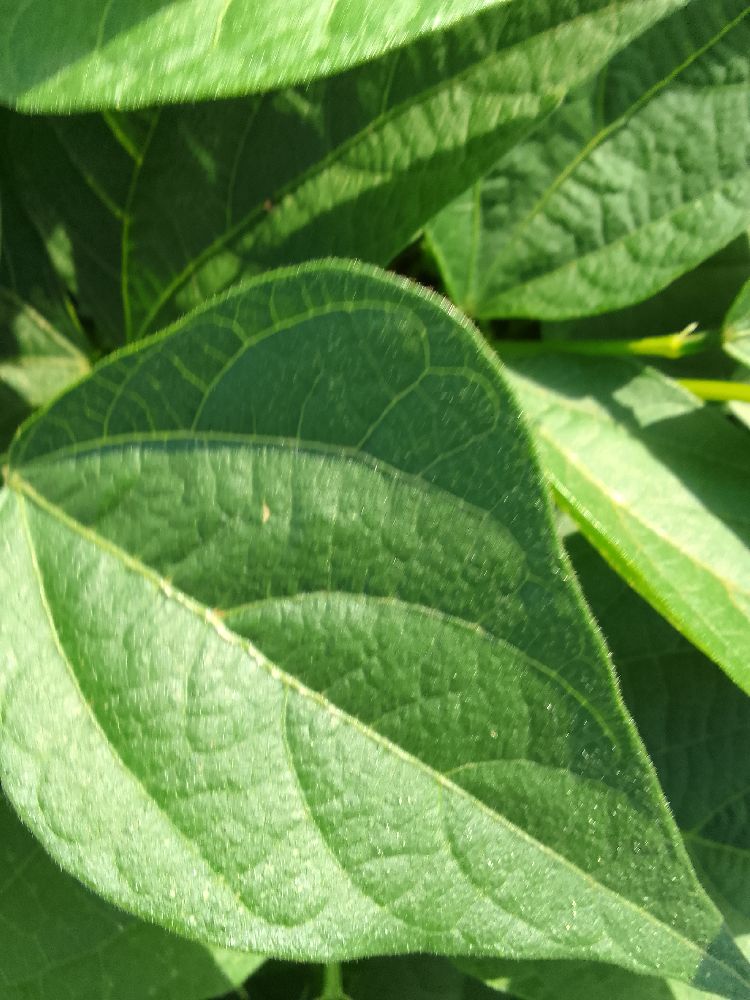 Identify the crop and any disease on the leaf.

common bean, healthy
